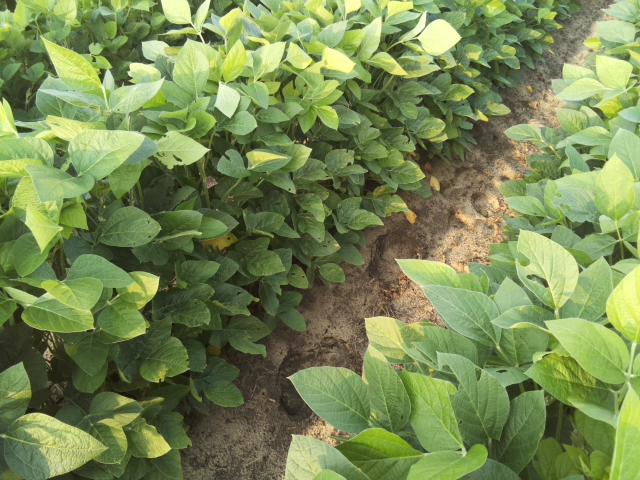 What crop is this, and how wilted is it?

soybean, leaves with no wilting
